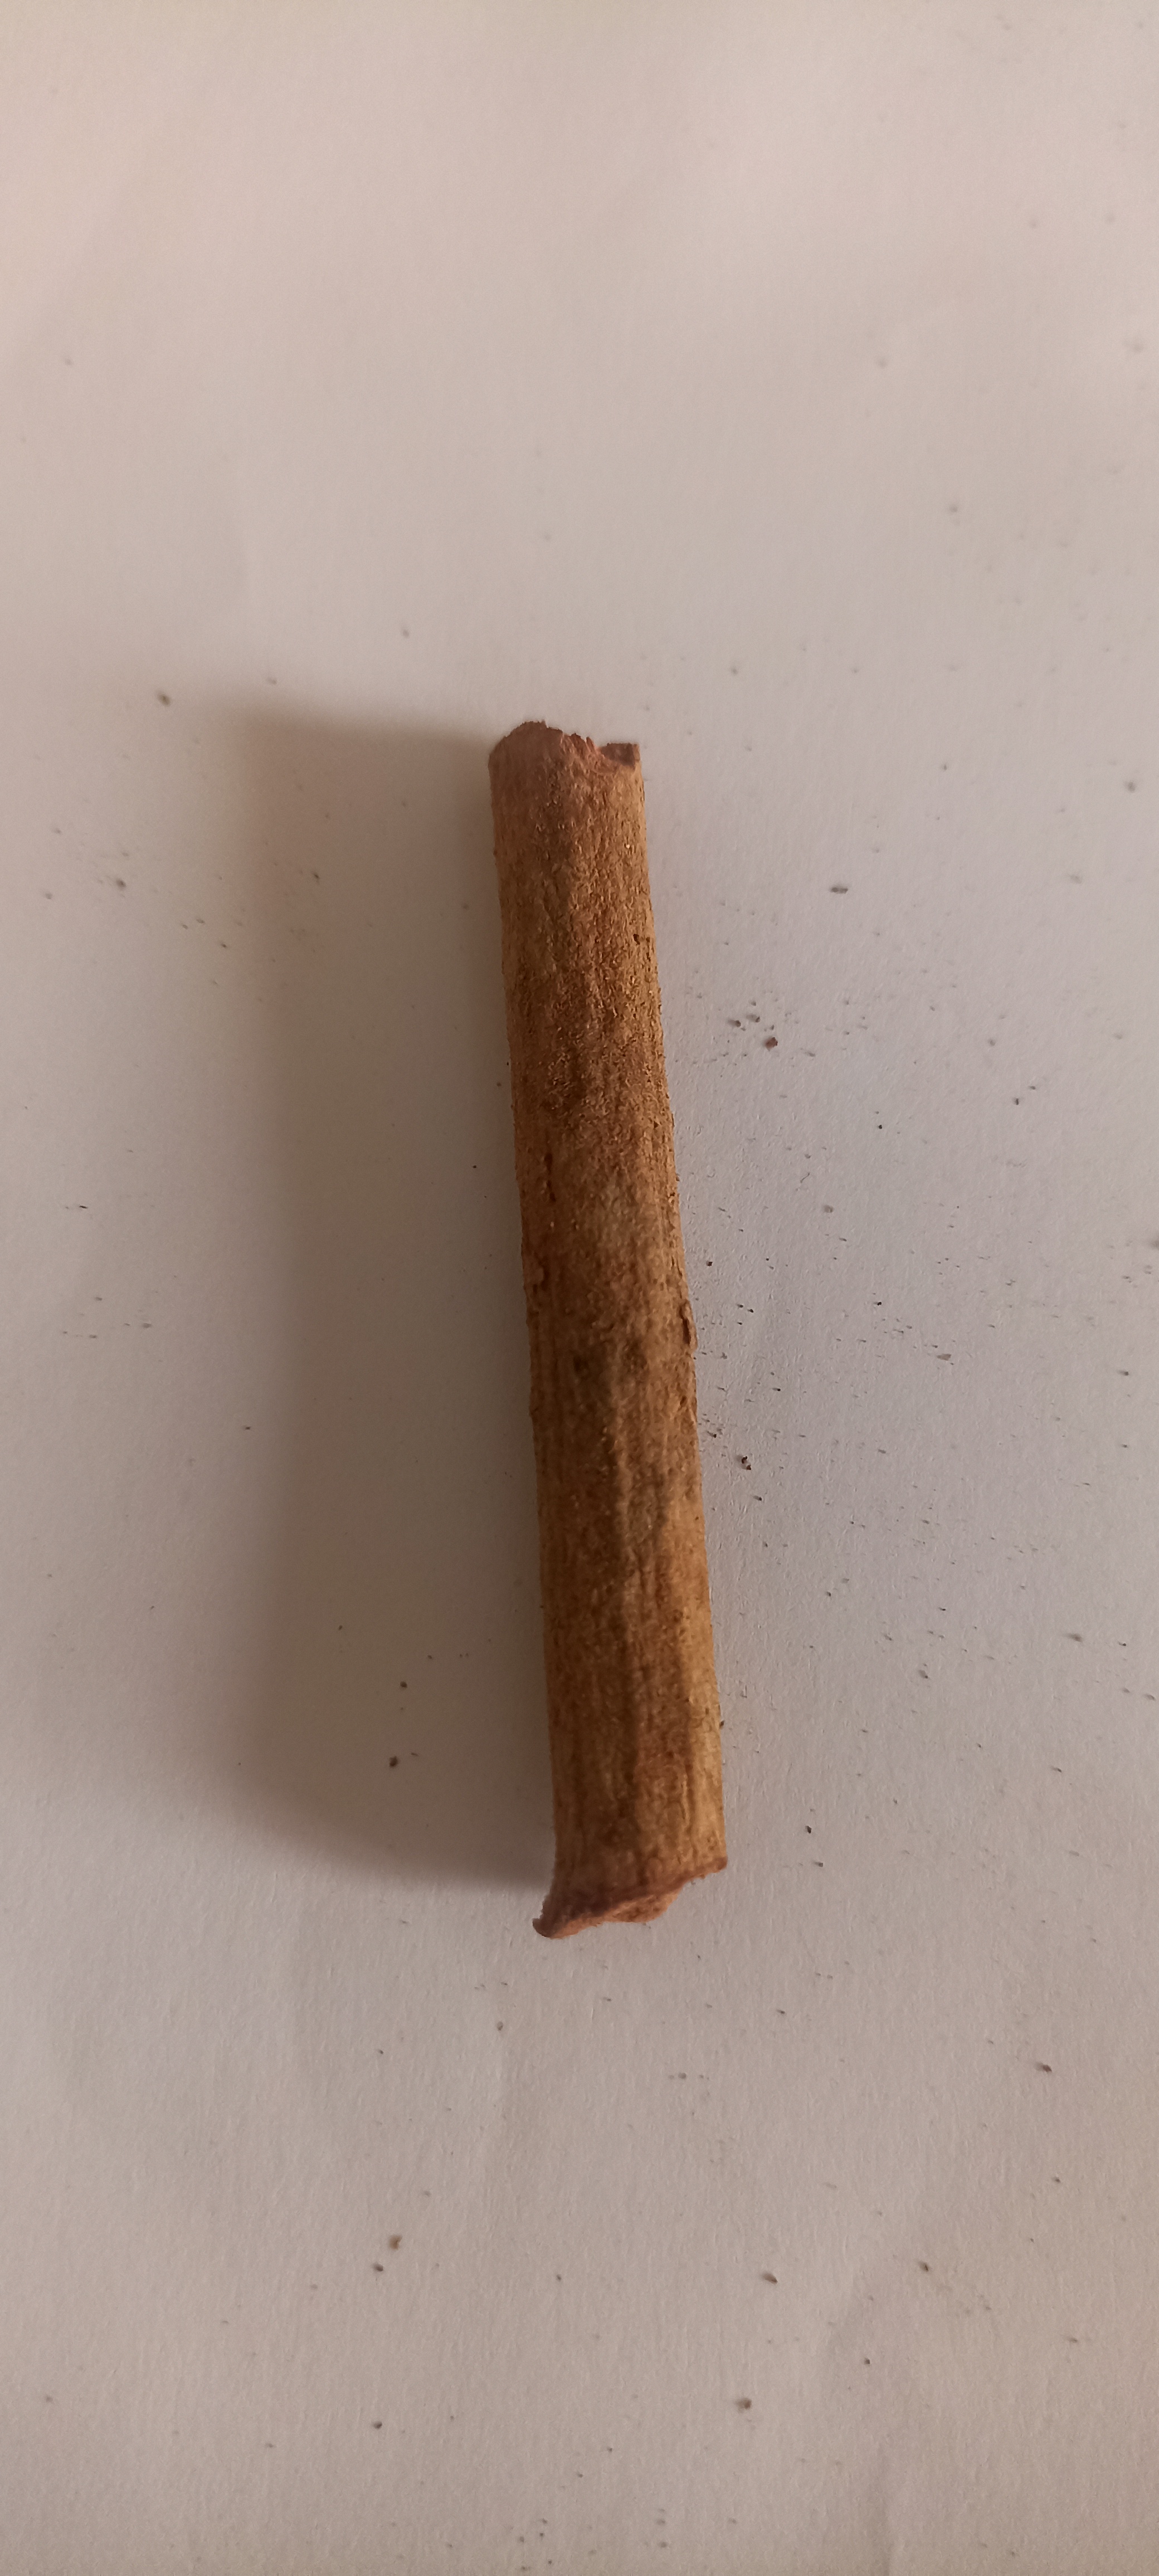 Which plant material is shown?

manjistha
